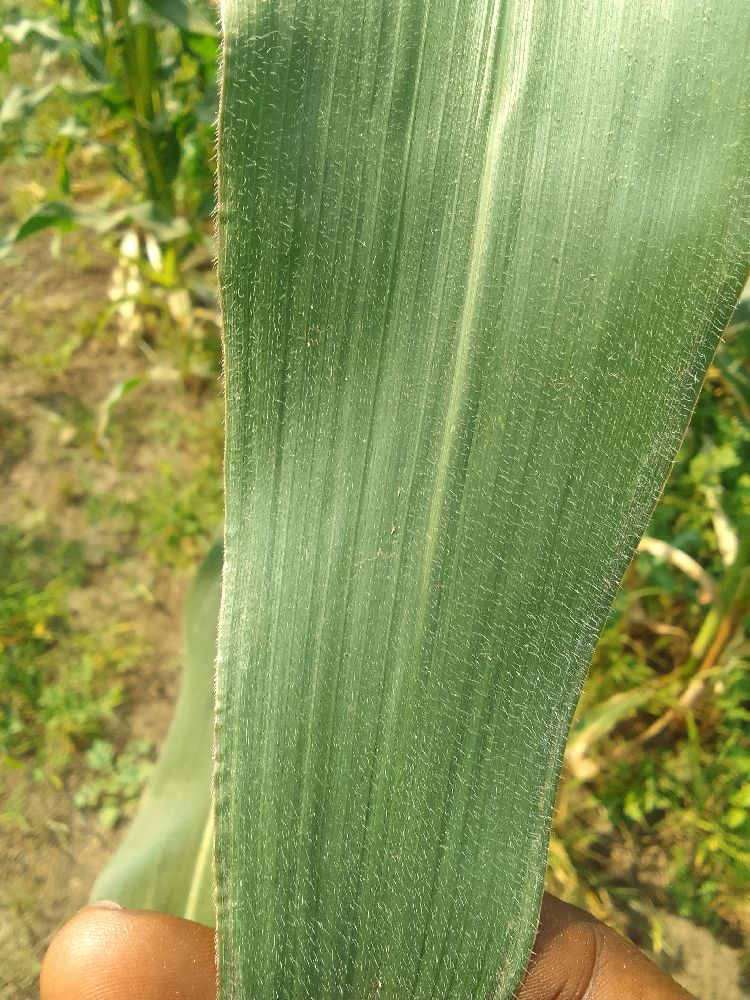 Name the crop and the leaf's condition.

maize, healthy
